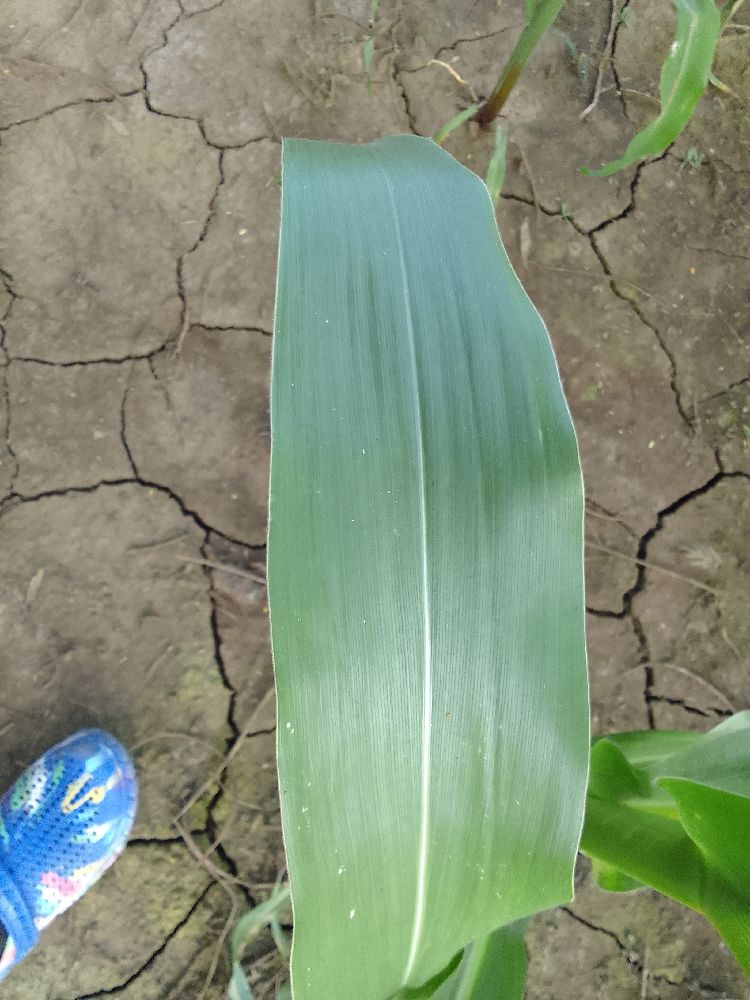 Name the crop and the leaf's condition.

maize, healthy
